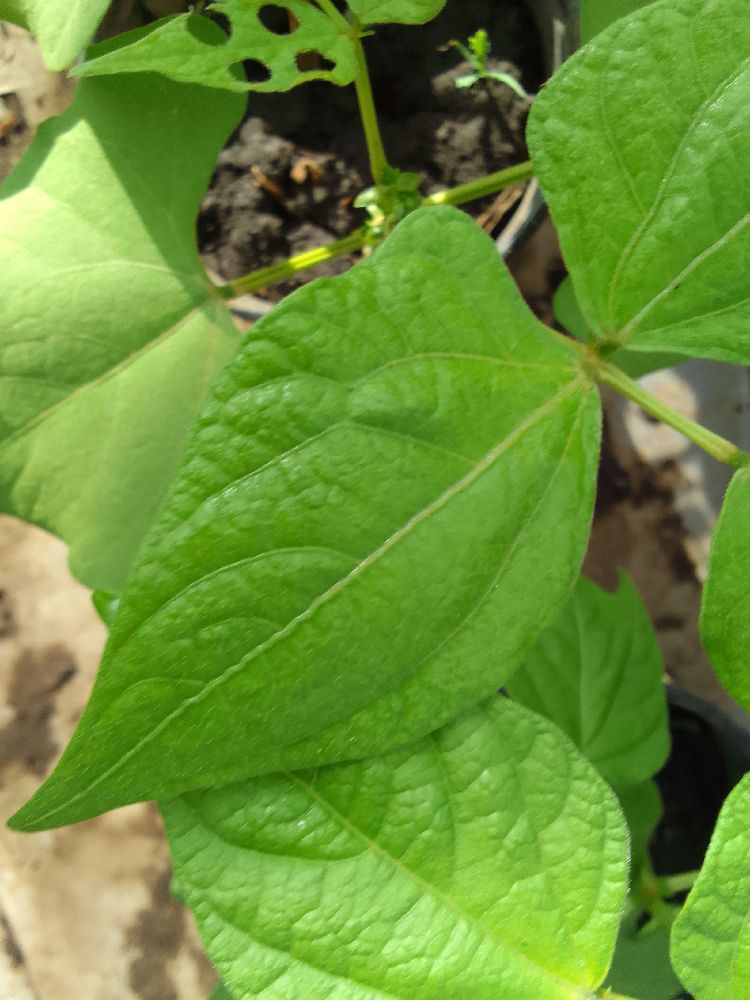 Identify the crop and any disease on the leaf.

common bean, healthy
